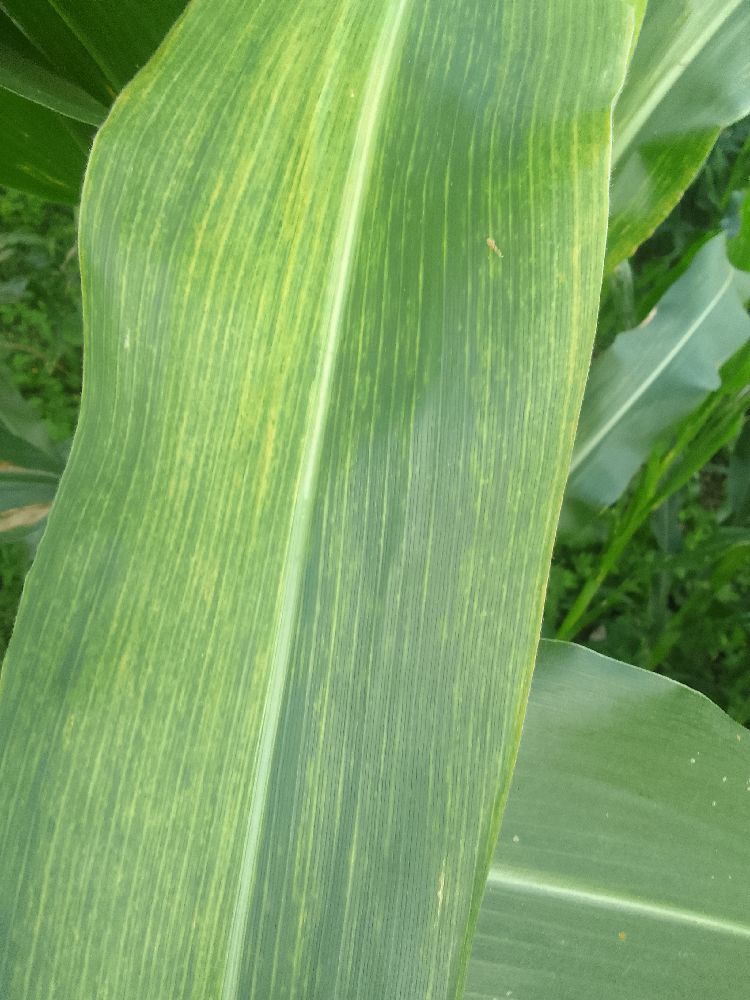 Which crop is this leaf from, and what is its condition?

maize, maize lethal necrosis
